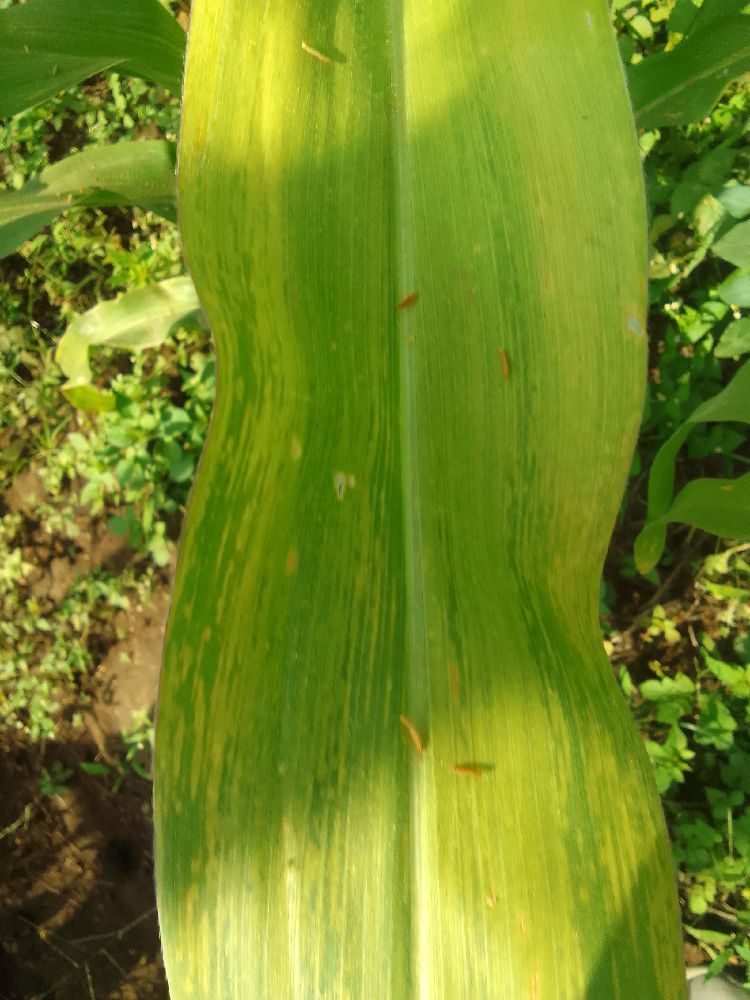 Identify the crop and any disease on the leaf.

maize, maize lethal necrosis
